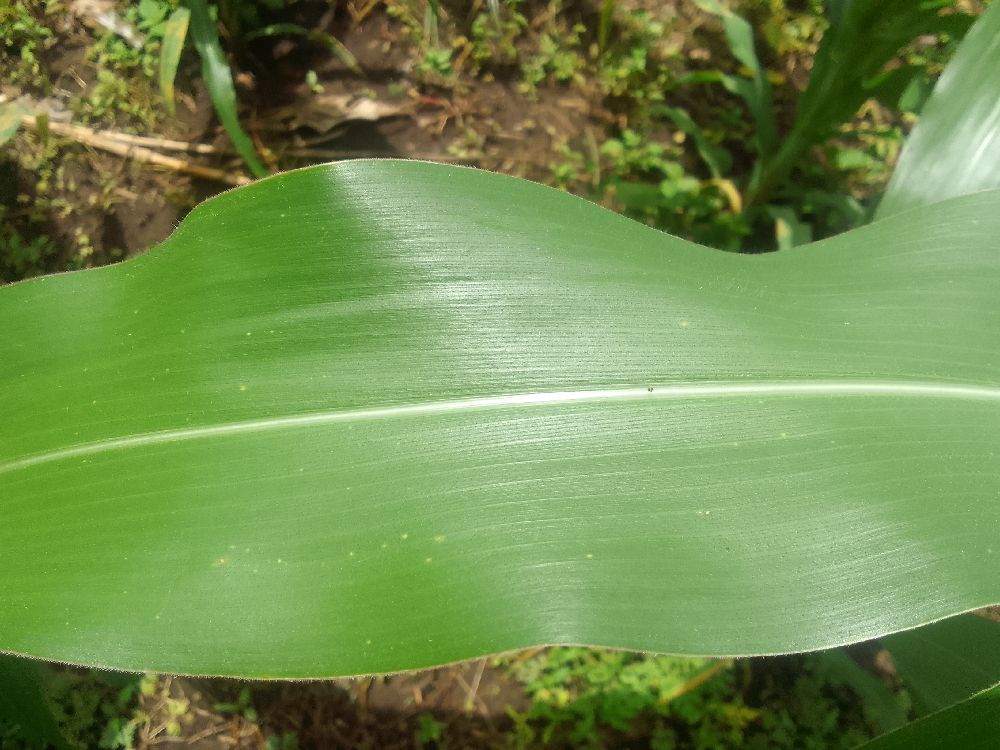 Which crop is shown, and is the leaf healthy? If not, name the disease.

maize, healthy
